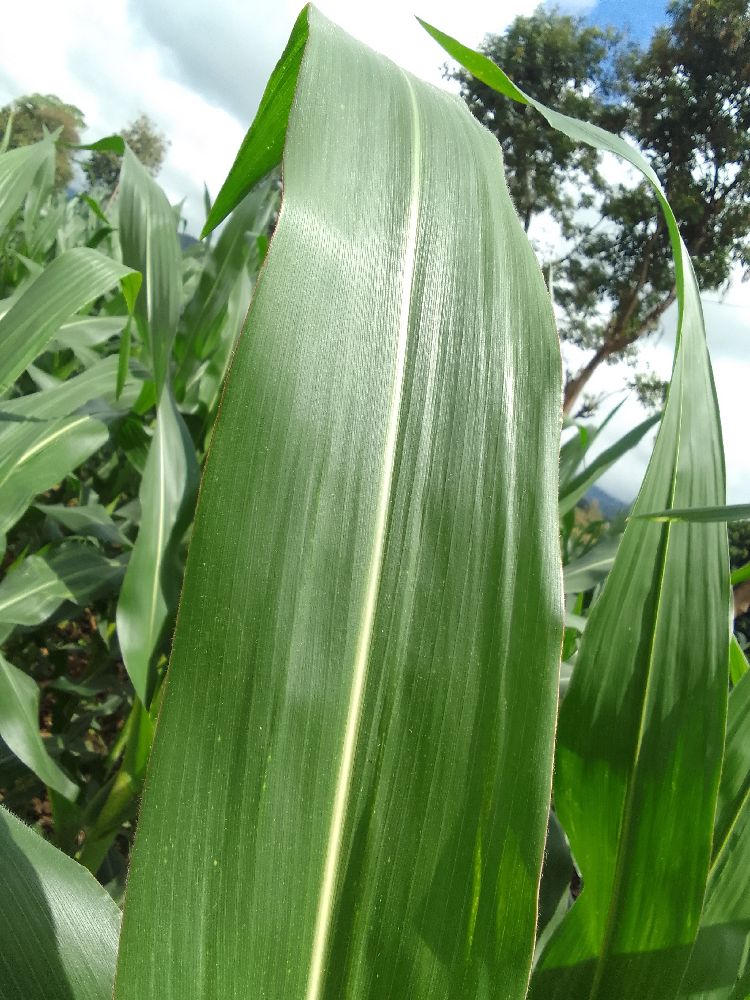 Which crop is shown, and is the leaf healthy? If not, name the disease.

maize, healthy
